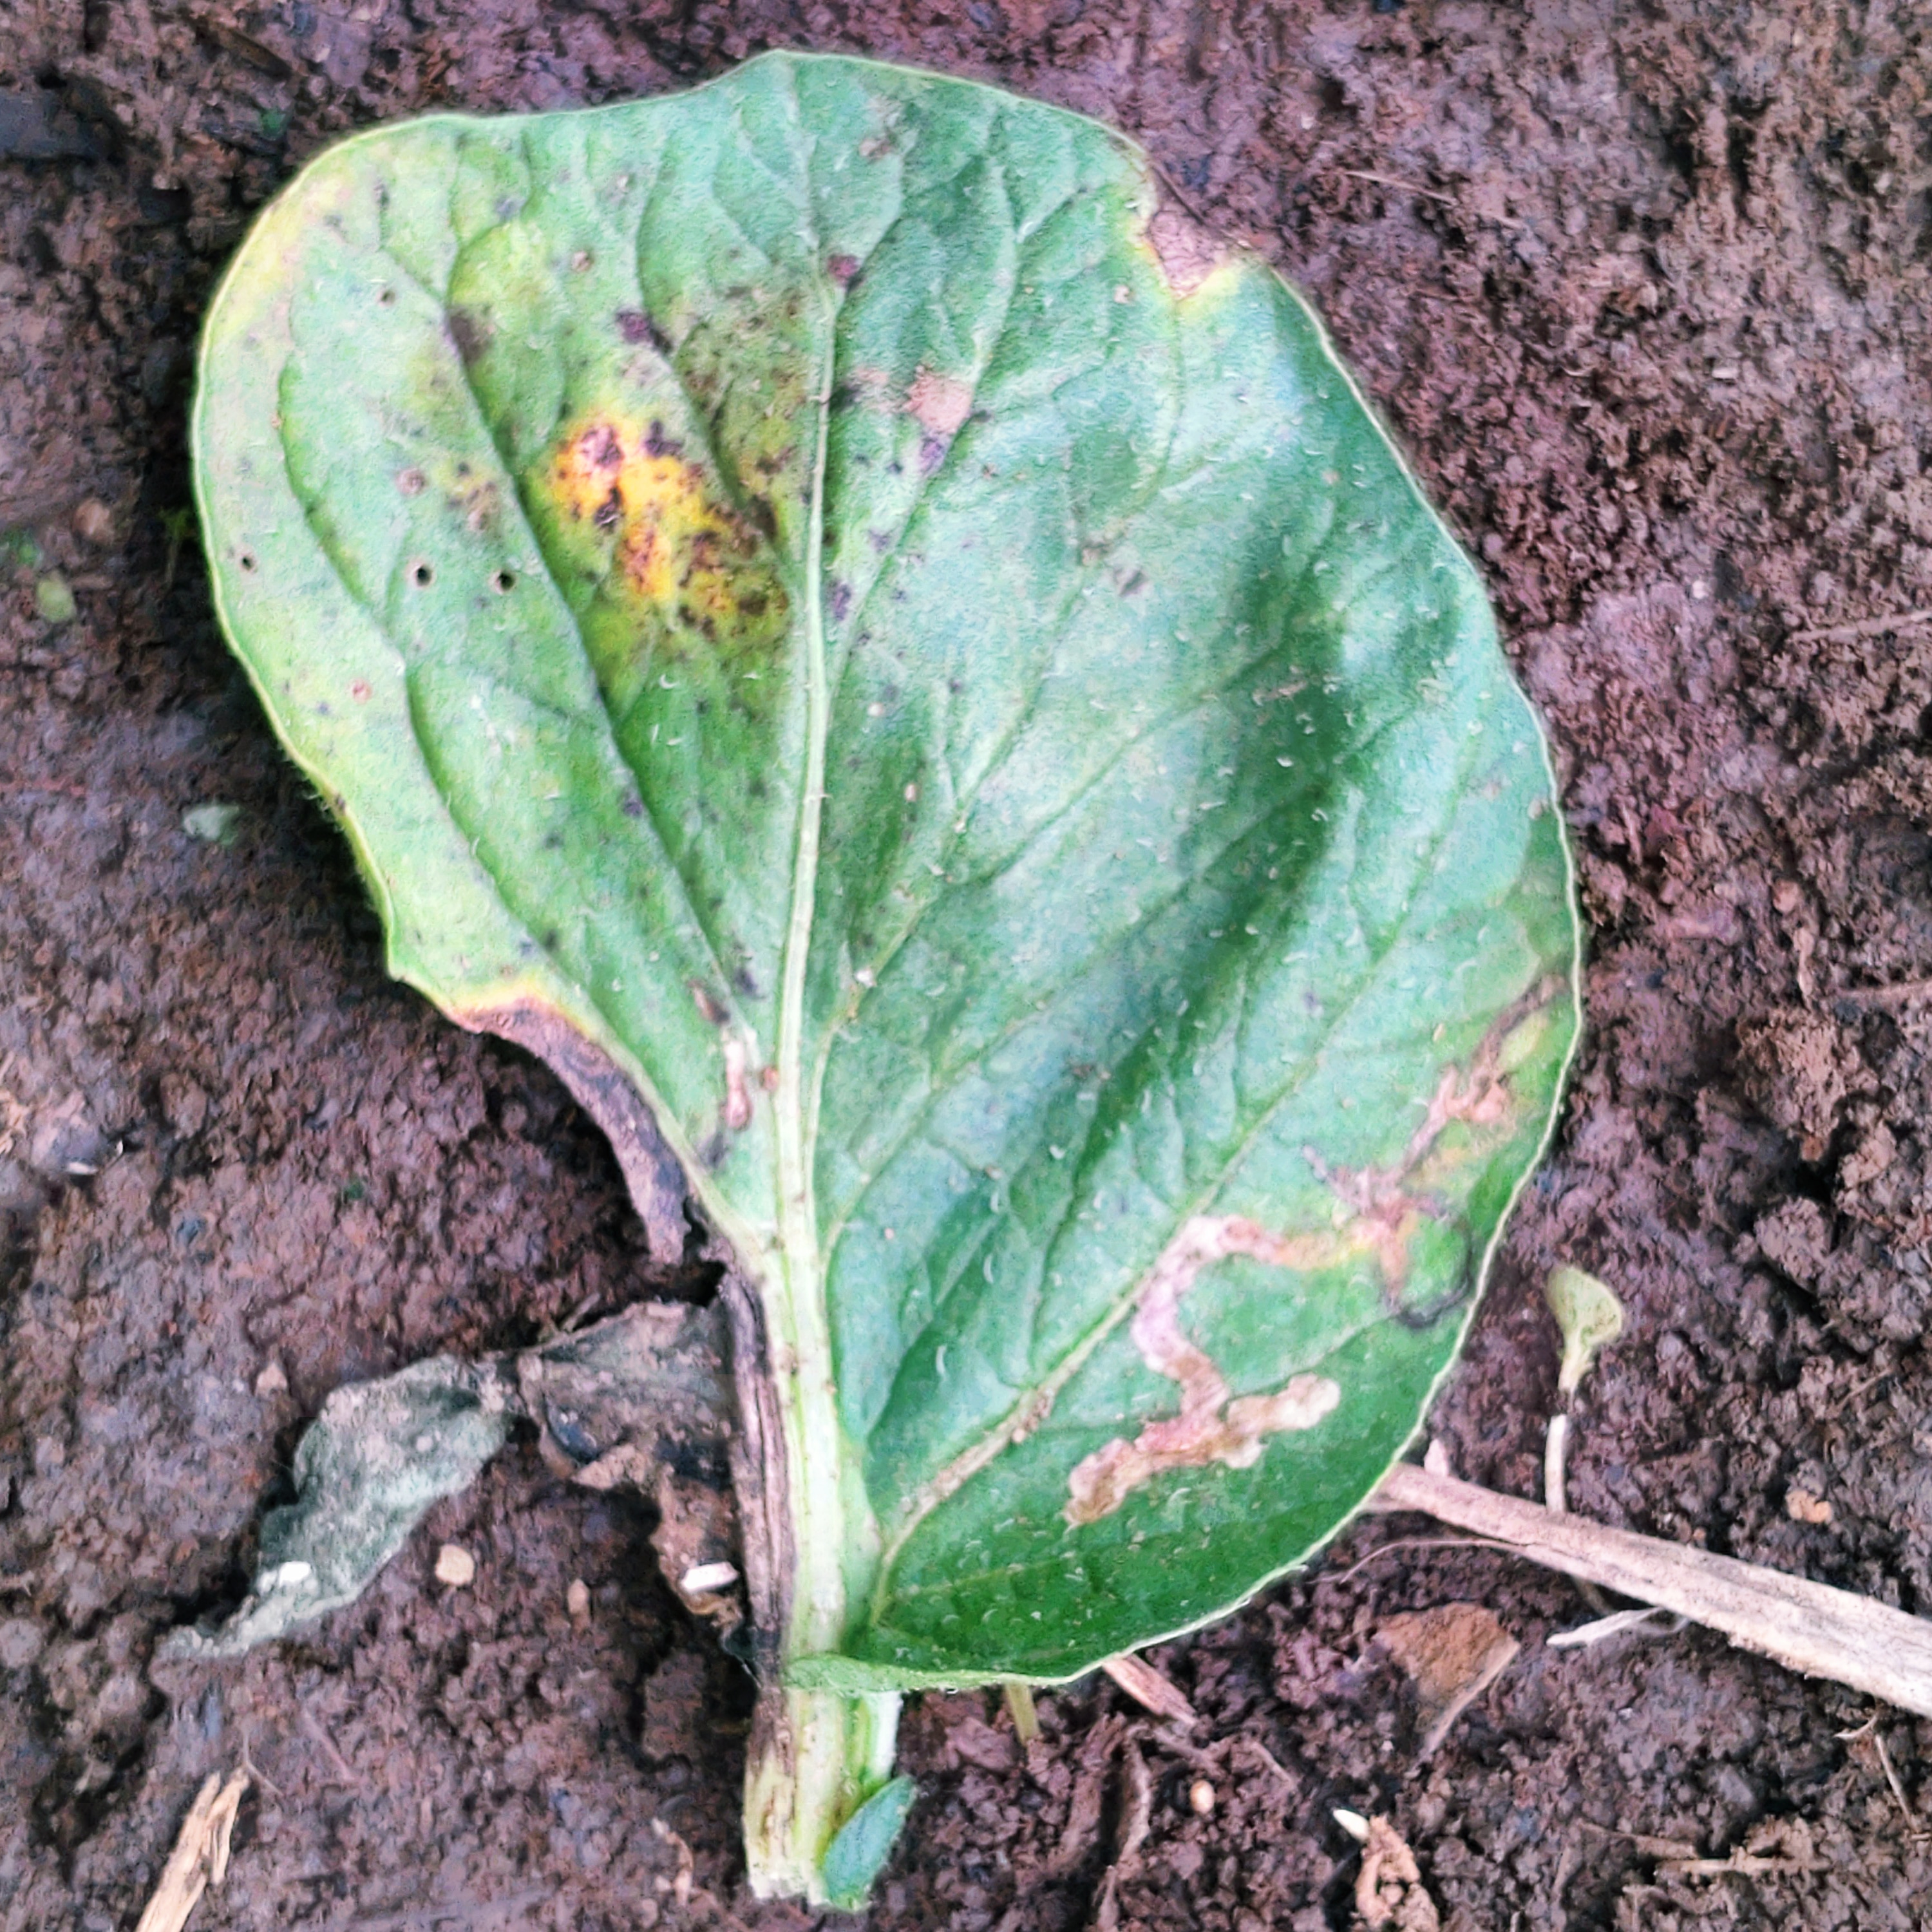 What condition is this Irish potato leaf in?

late blight
